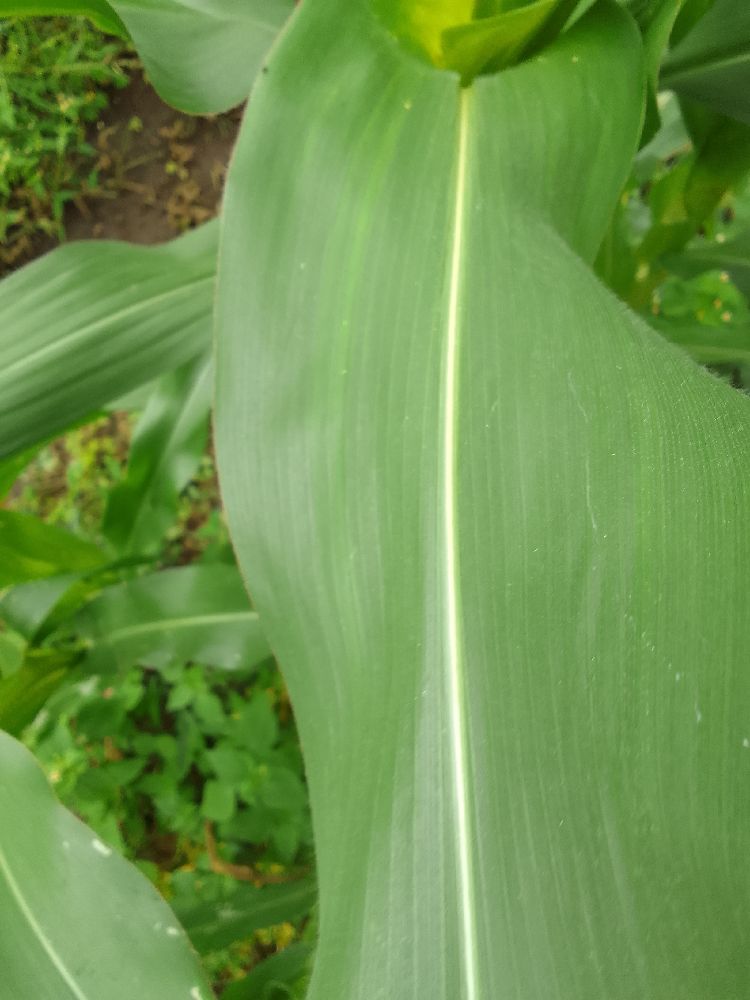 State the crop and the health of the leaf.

maize, healthy
